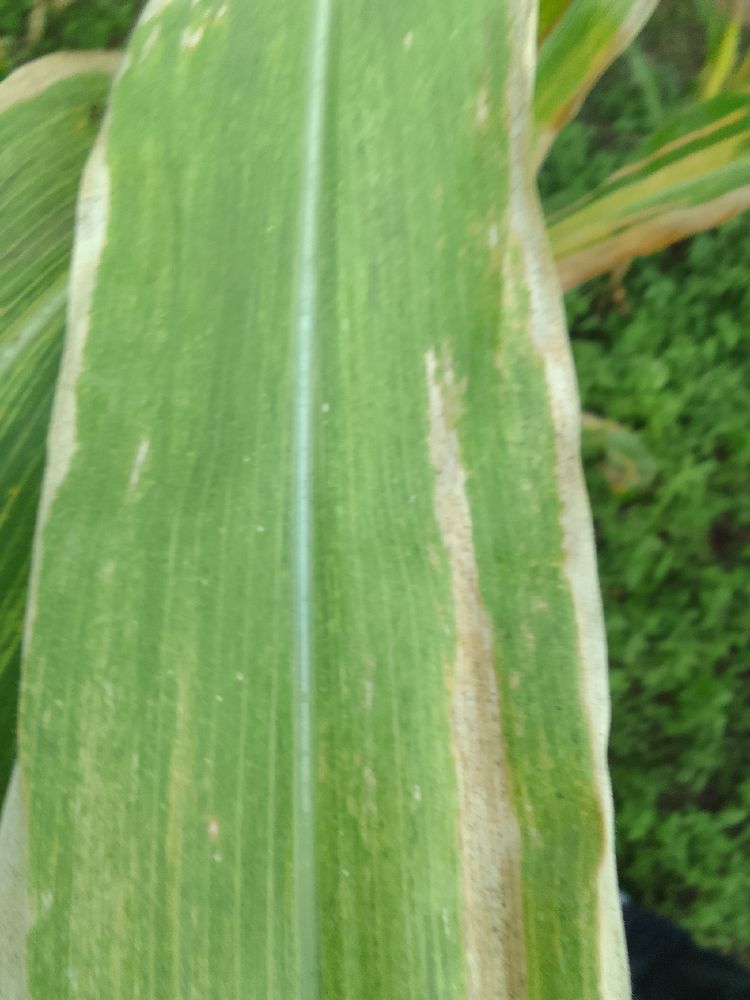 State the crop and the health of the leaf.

maize, maize lethal necrosis
